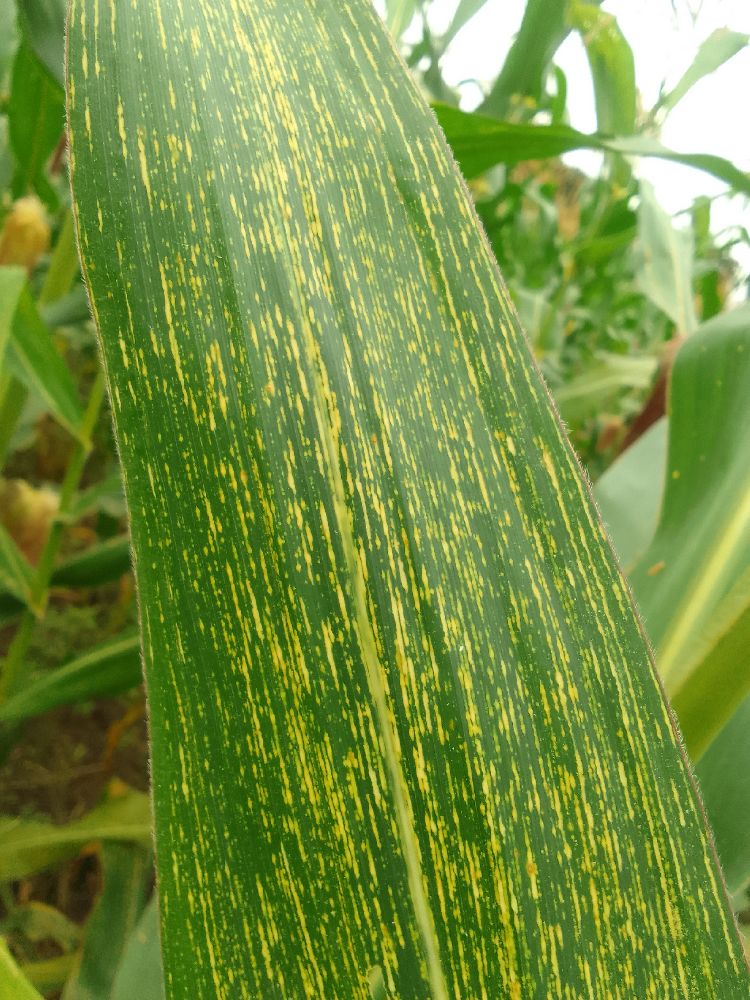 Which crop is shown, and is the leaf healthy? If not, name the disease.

maize, maize streak virus
